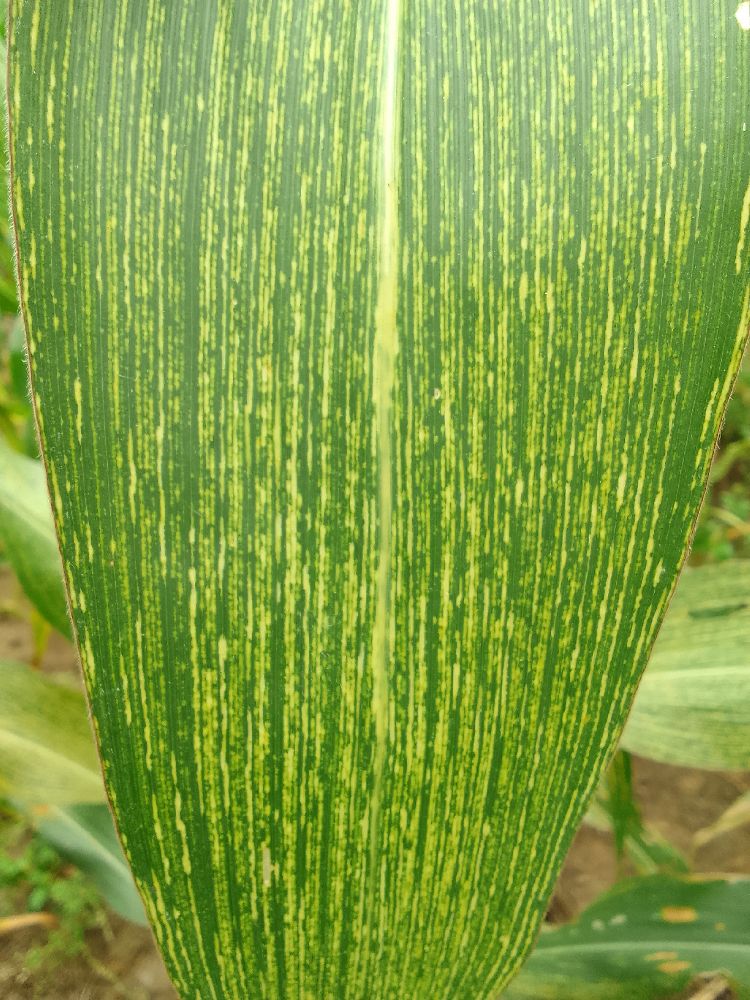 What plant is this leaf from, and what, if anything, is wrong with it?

maize, maize streak virus
